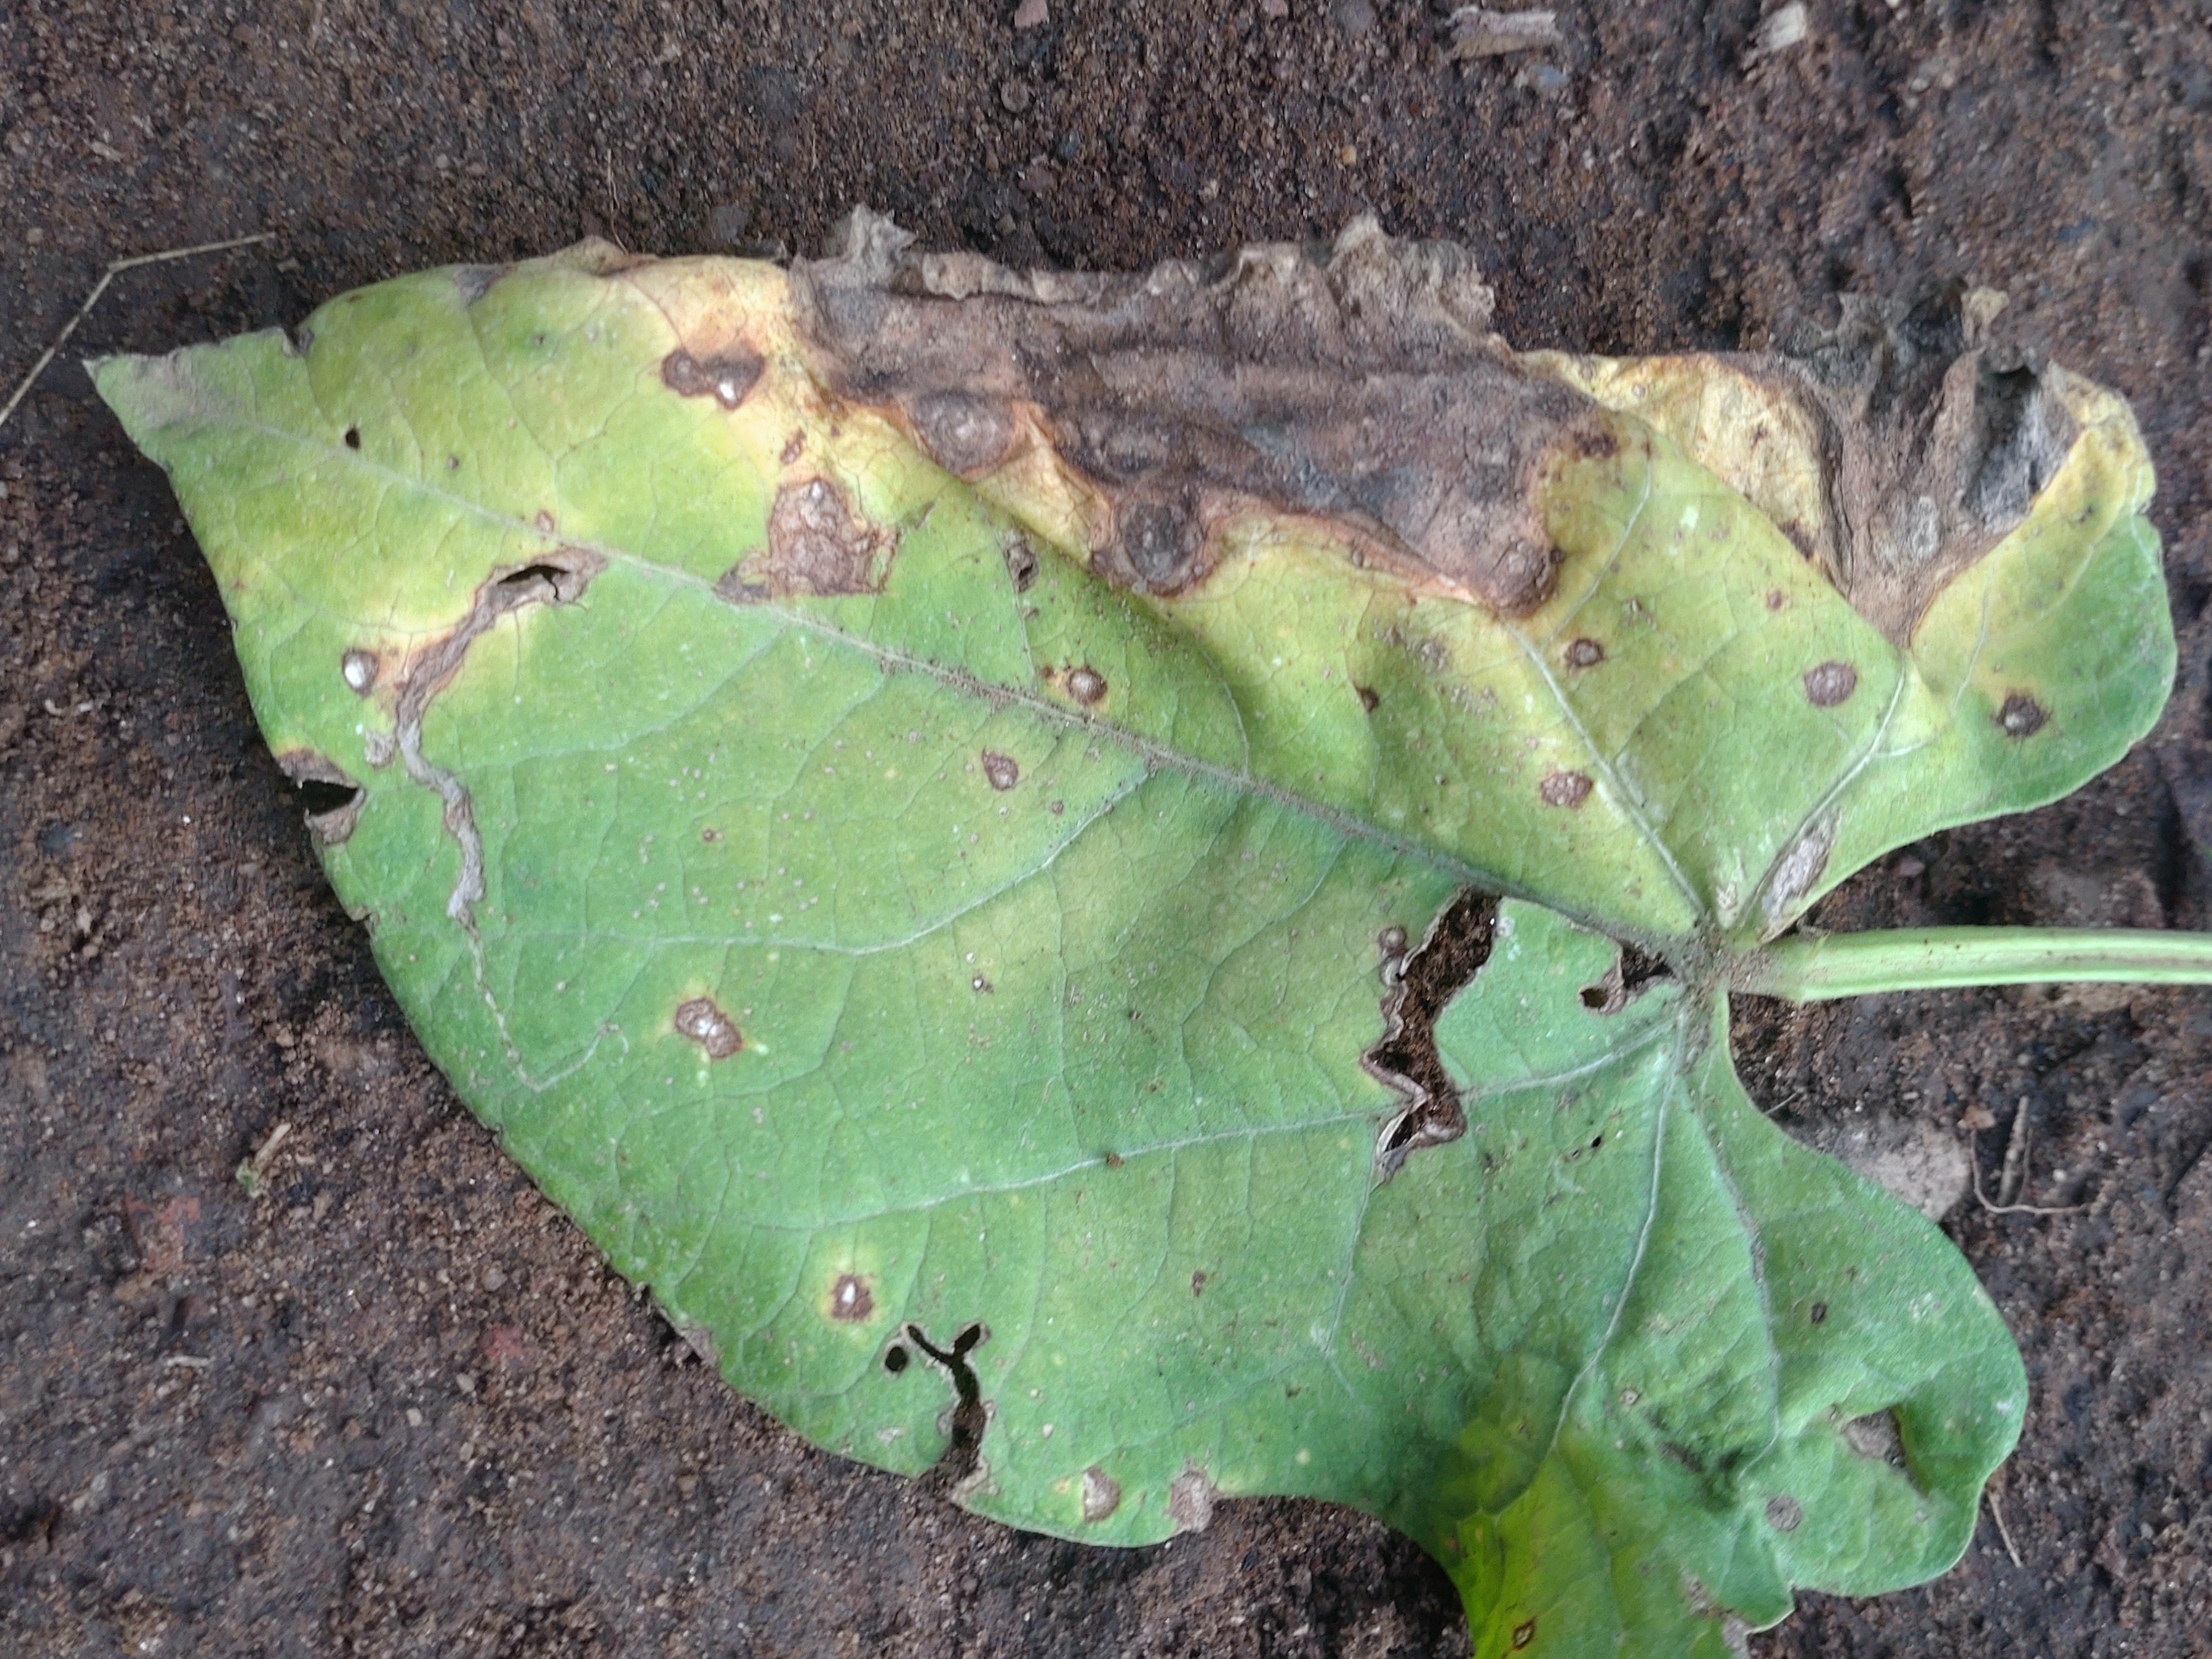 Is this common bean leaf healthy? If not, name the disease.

anthracnose
